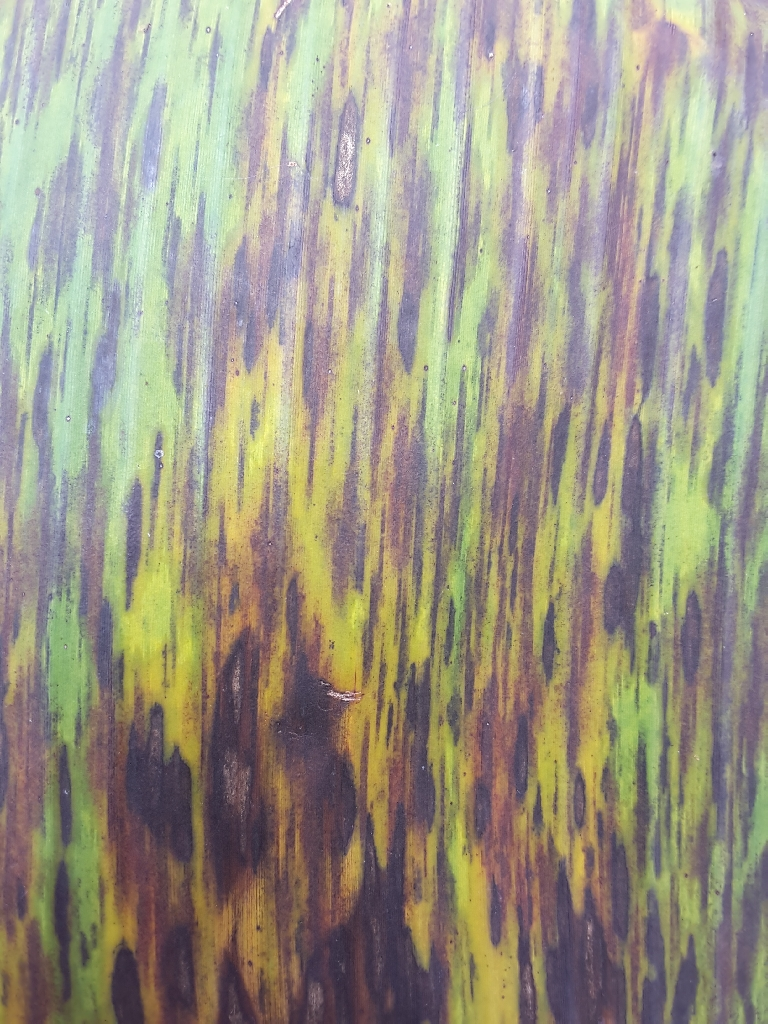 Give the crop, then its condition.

banana, black sigatoka
